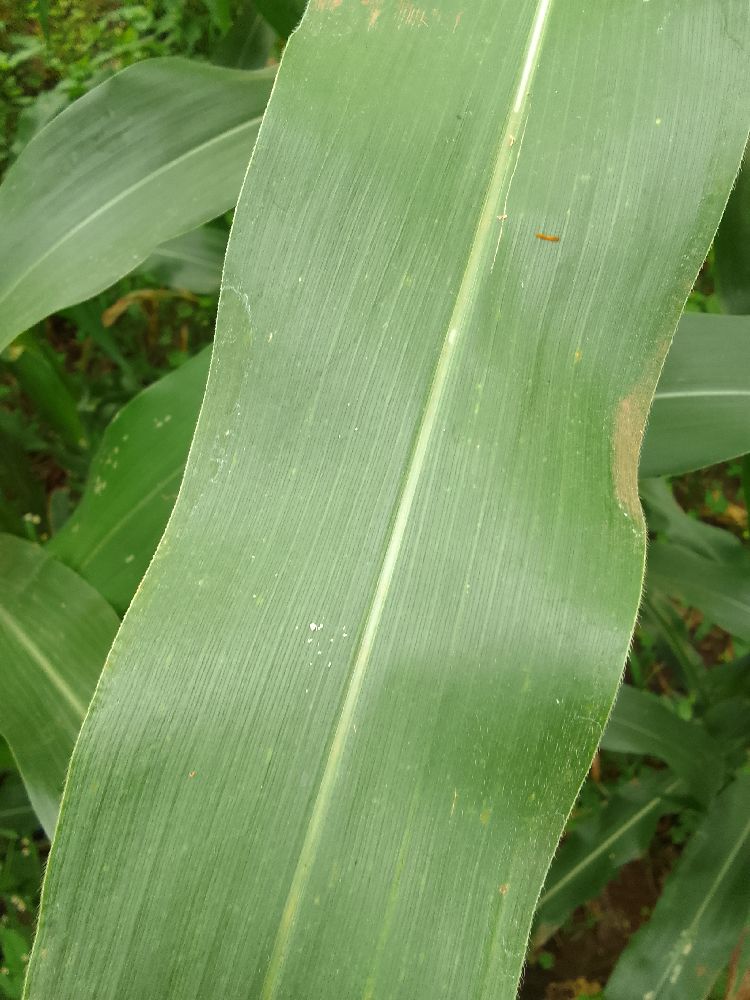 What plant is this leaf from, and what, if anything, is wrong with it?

maize, healthy
